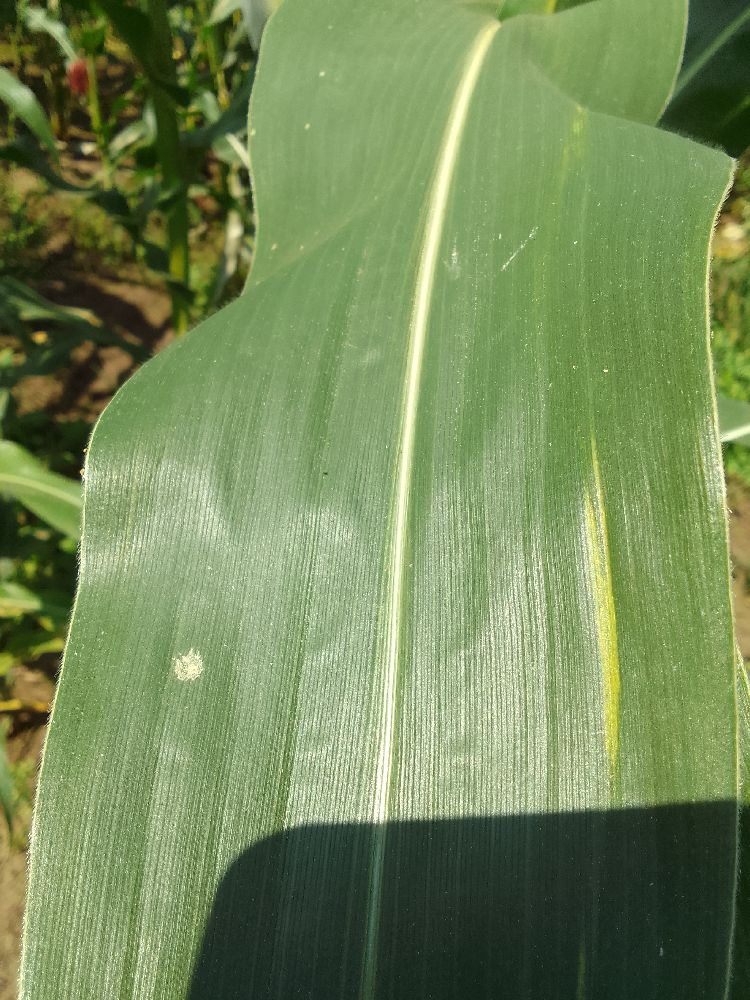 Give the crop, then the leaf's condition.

maize, healthy
